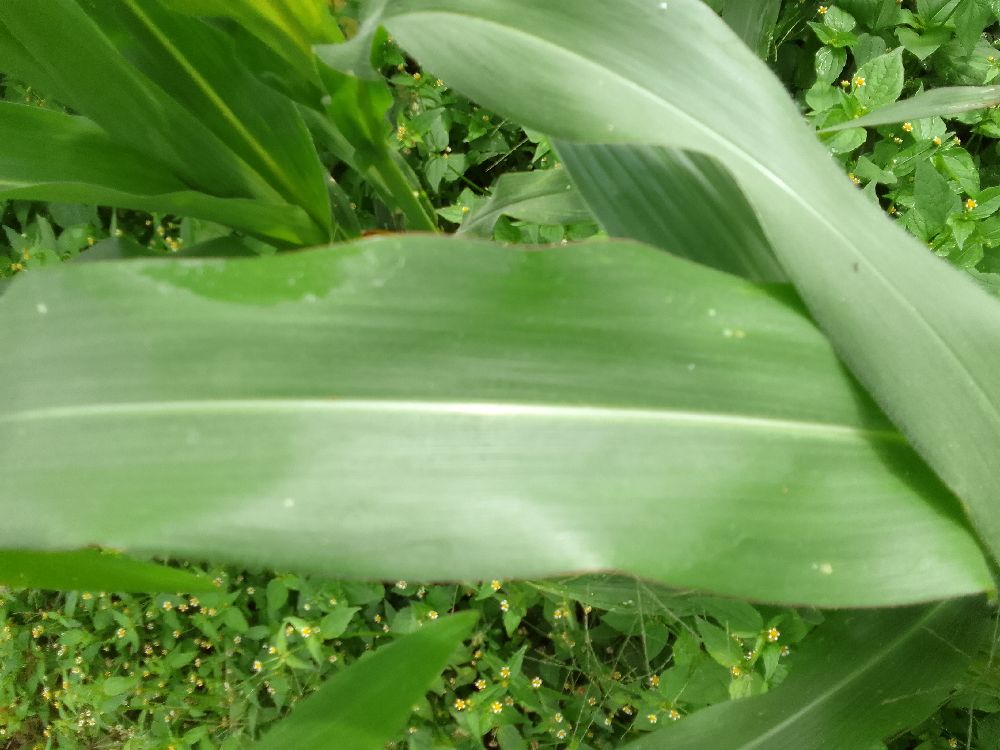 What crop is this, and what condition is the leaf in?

maize, healthy
